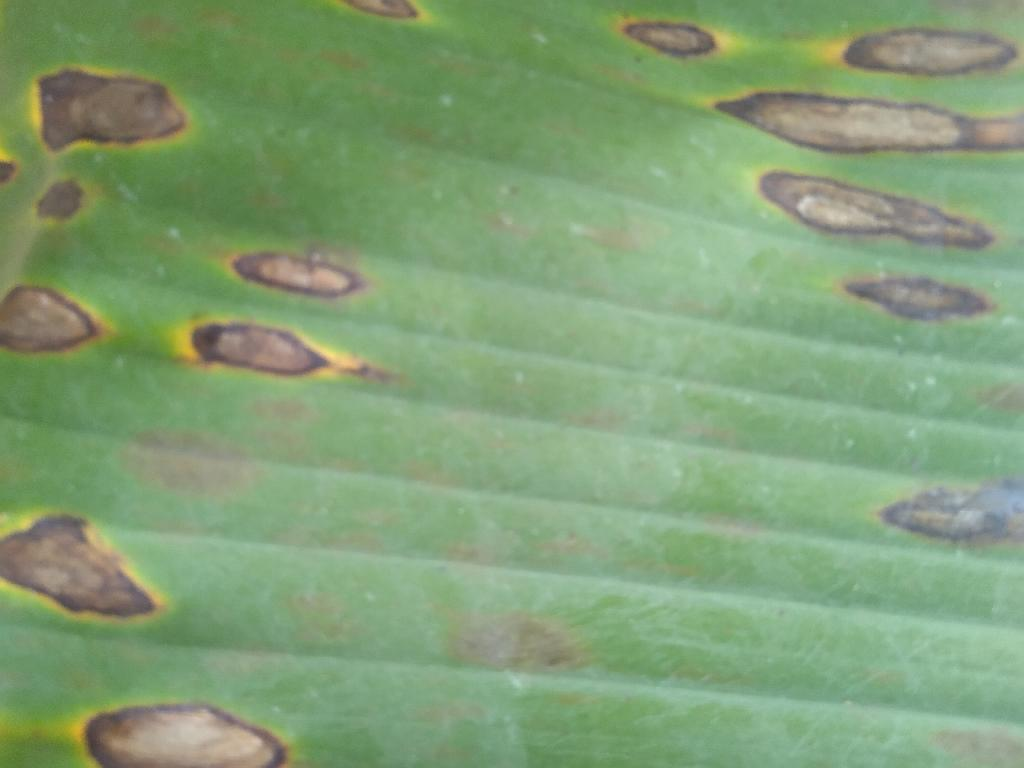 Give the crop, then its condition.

banana, black sigatoka
